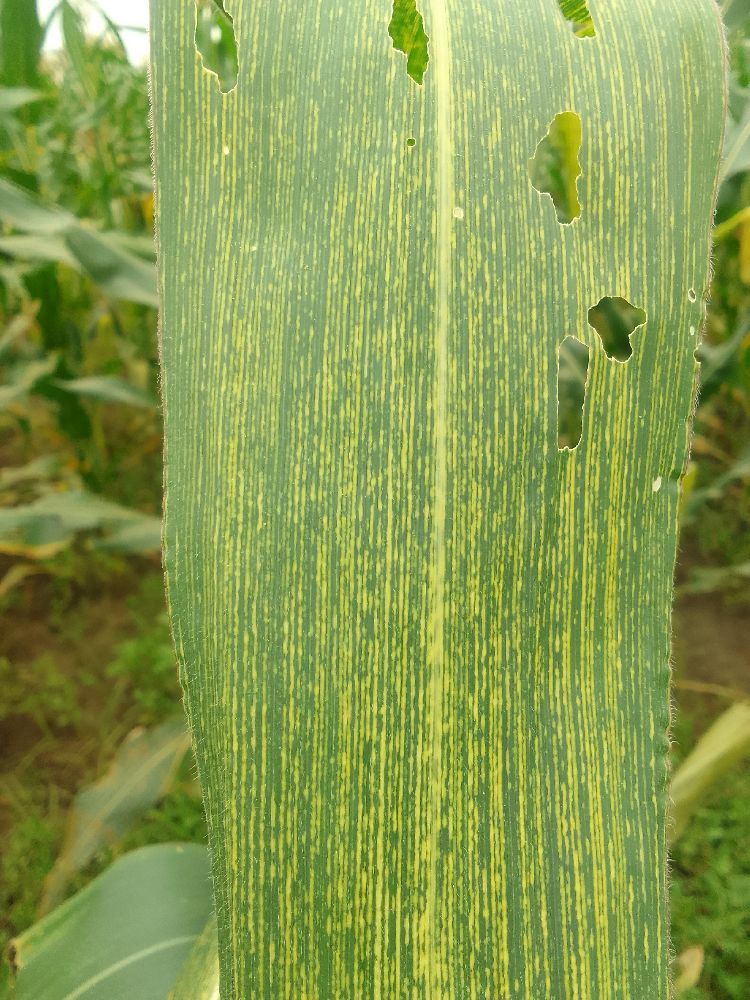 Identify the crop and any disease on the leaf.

maize, maize streak virus
